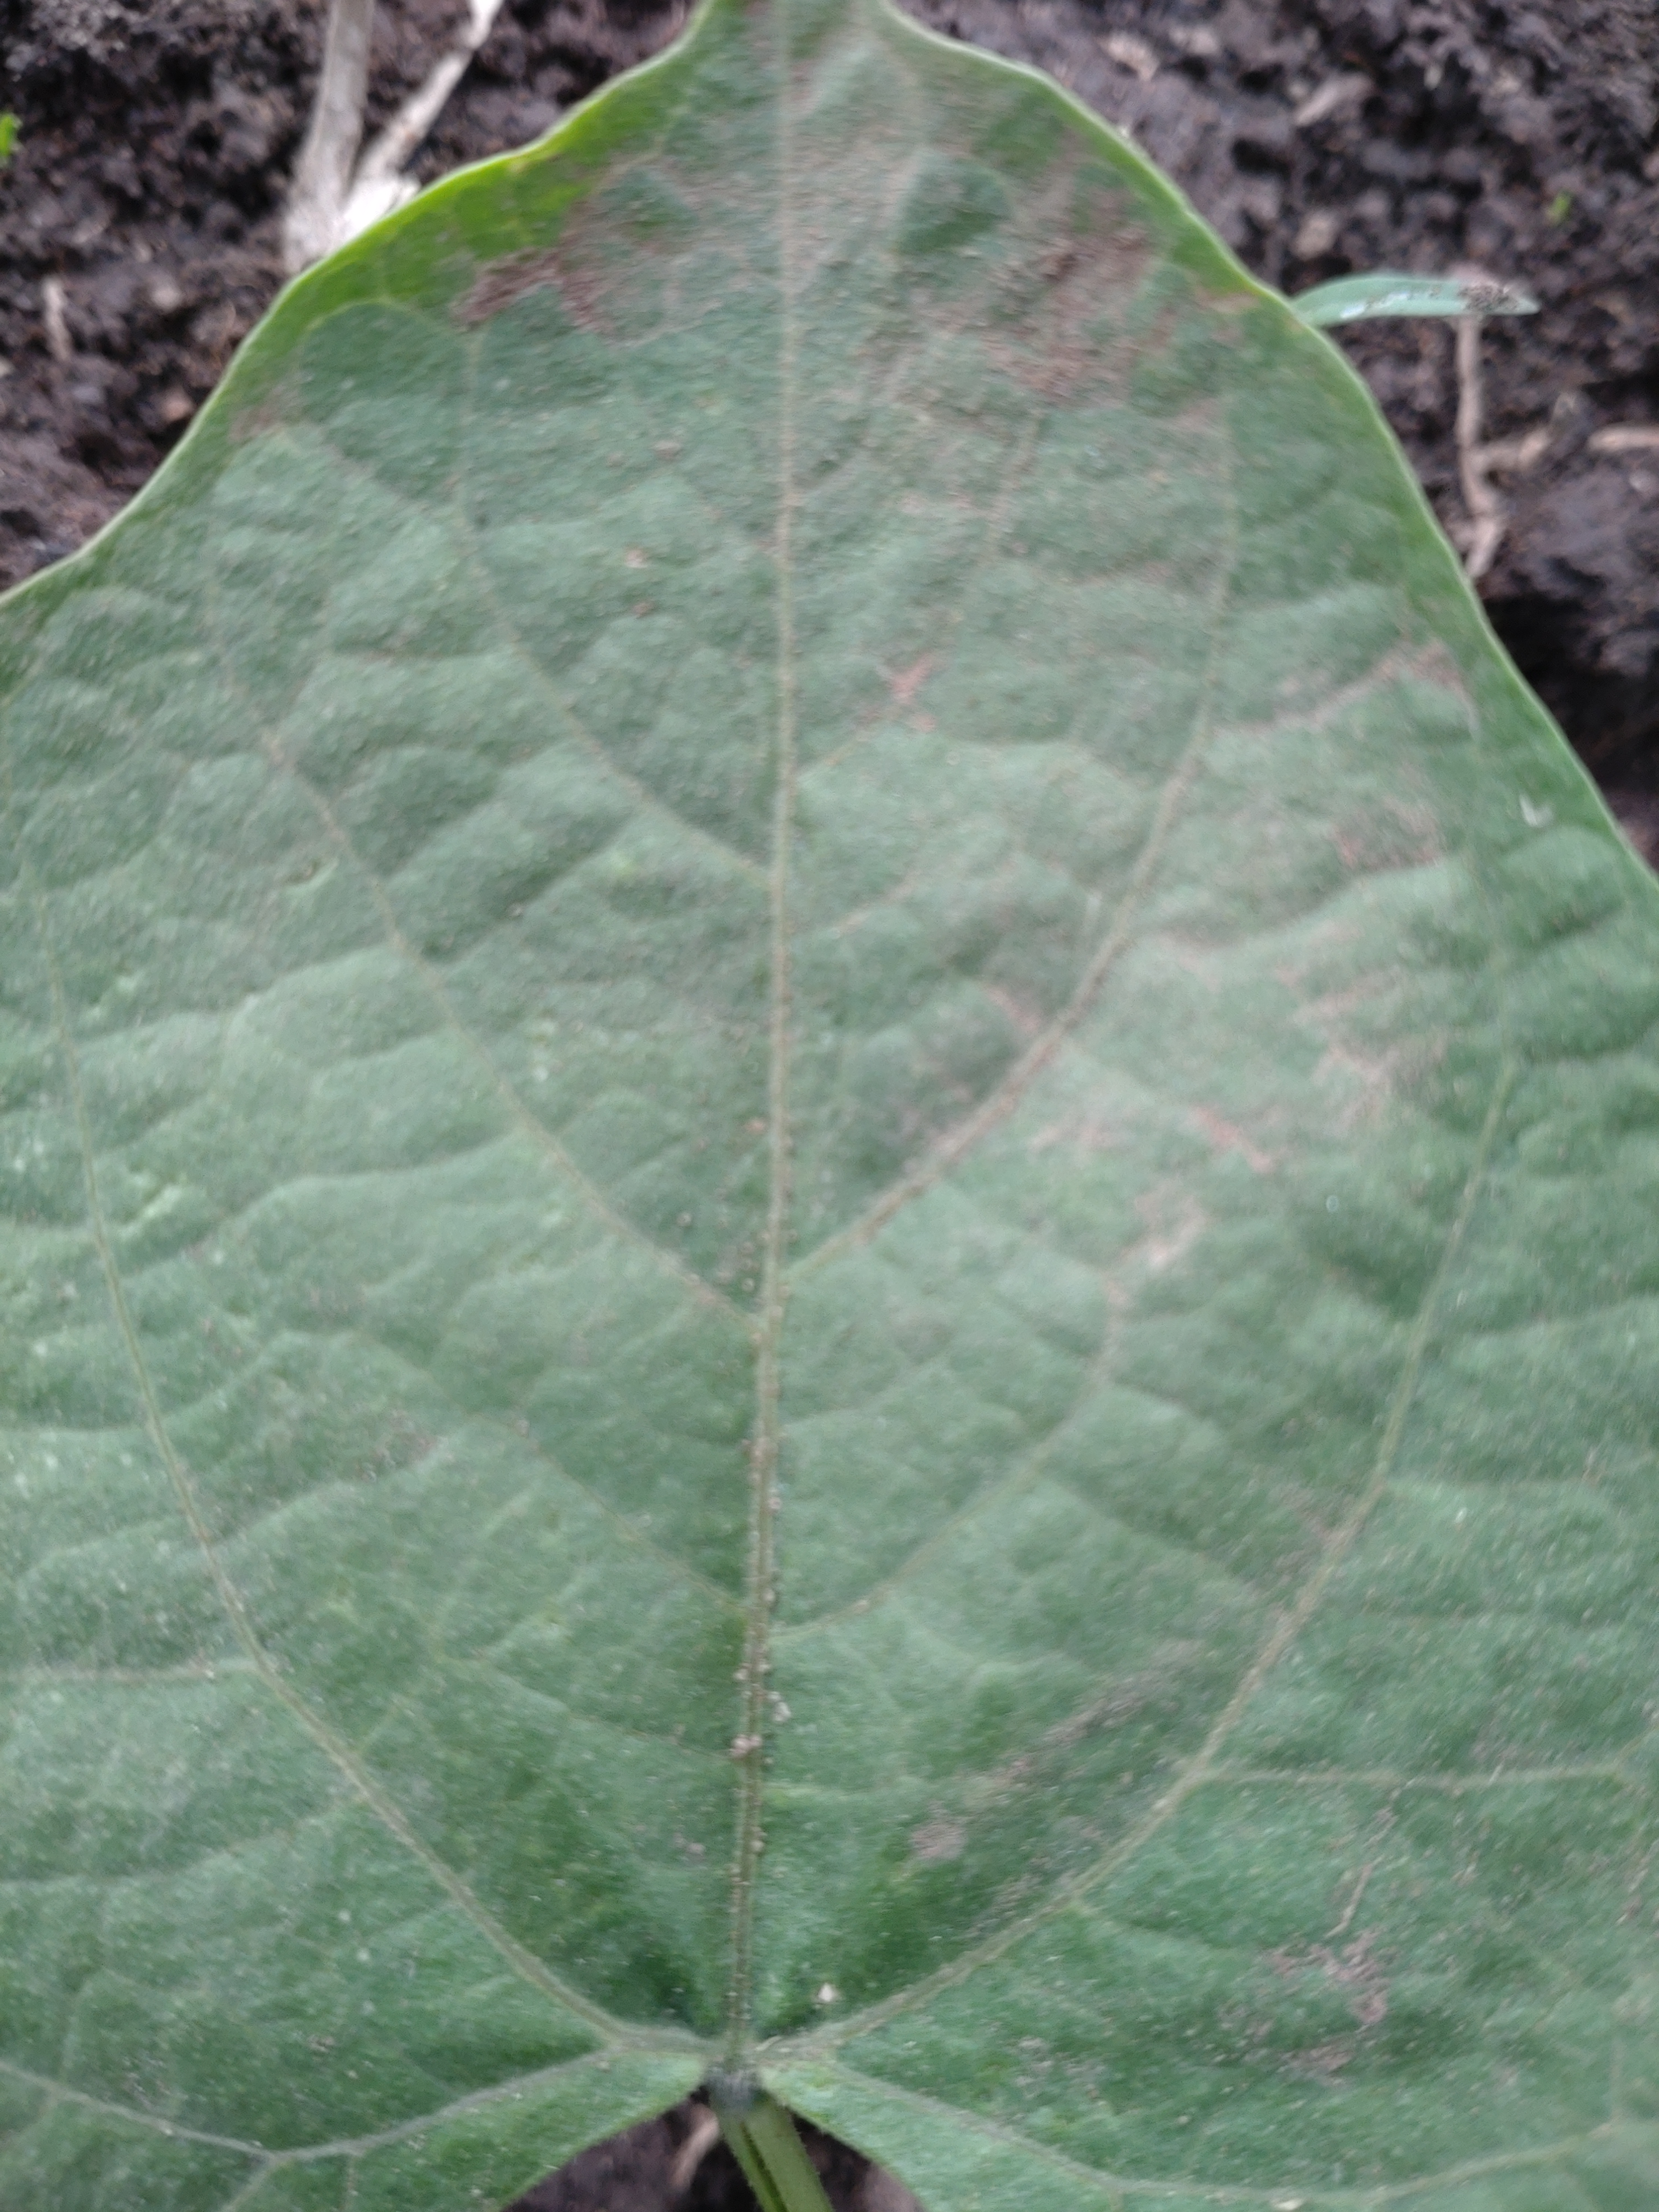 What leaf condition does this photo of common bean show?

healthy
